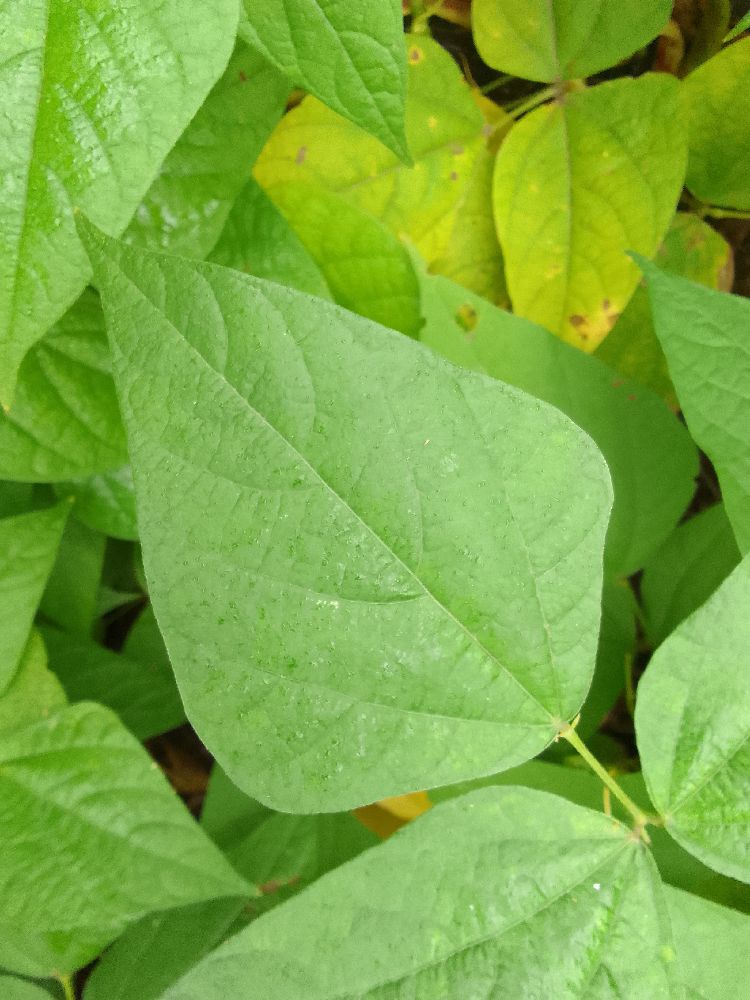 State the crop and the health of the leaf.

common bean, healthy
